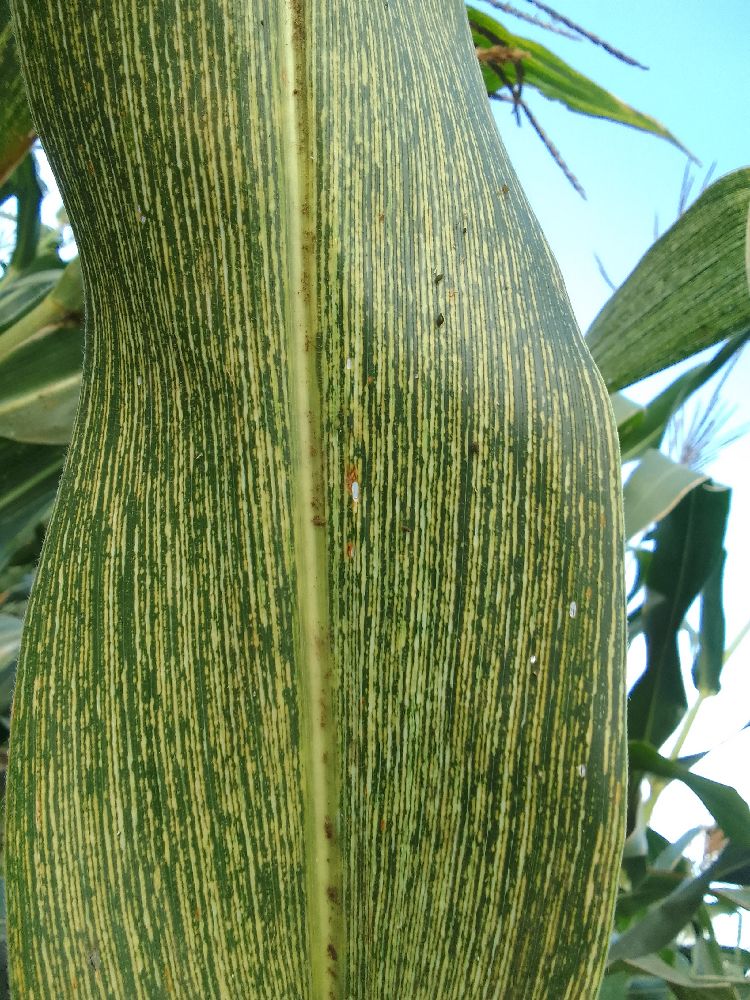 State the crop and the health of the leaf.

maize, maize streak virus
